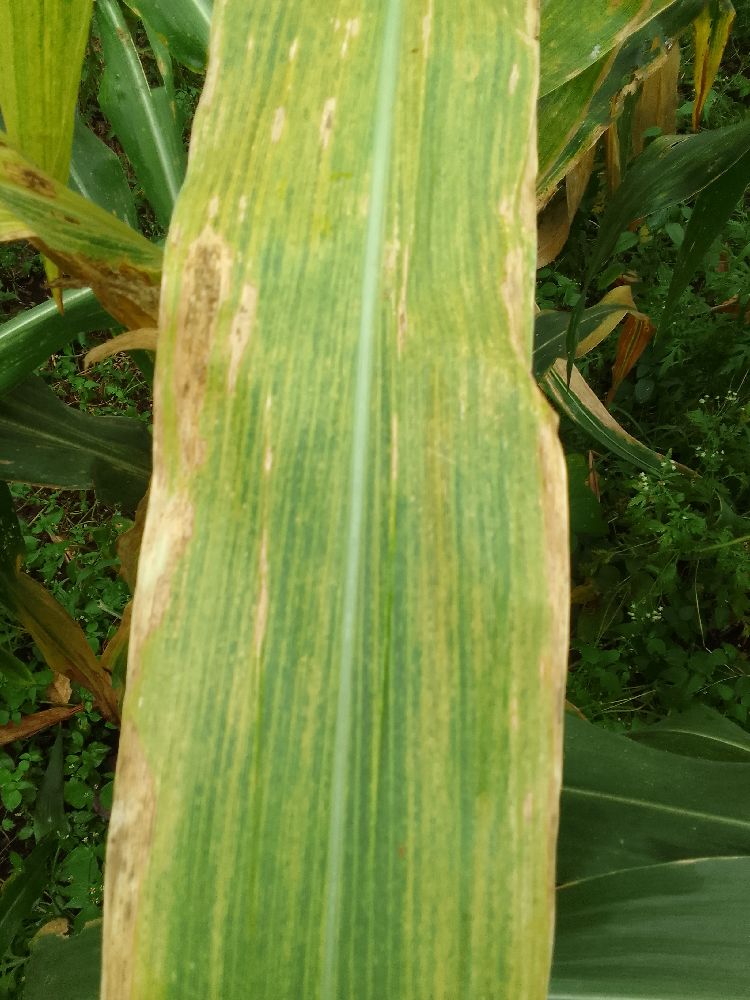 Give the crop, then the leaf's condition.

maize, maize lethal necrosis
